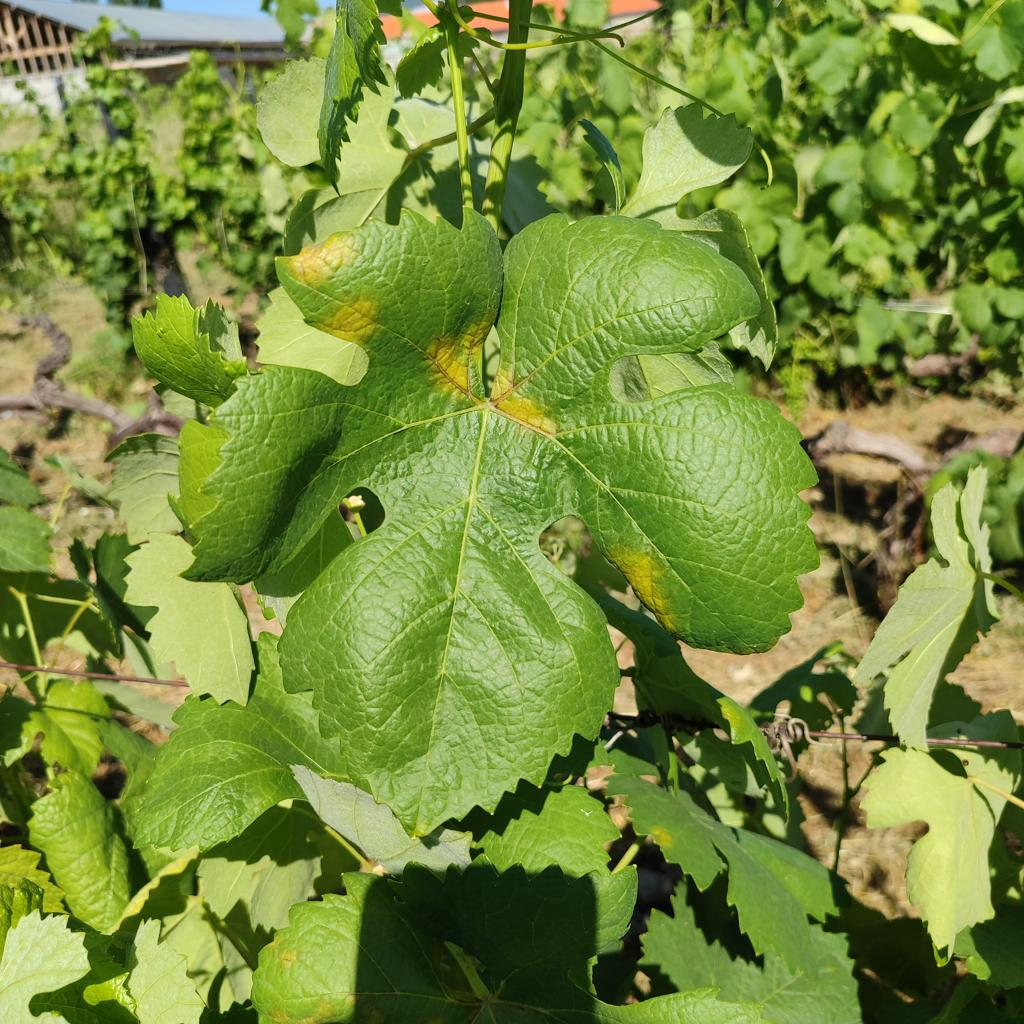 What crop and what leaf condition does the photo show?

grapevine, downy mildew
